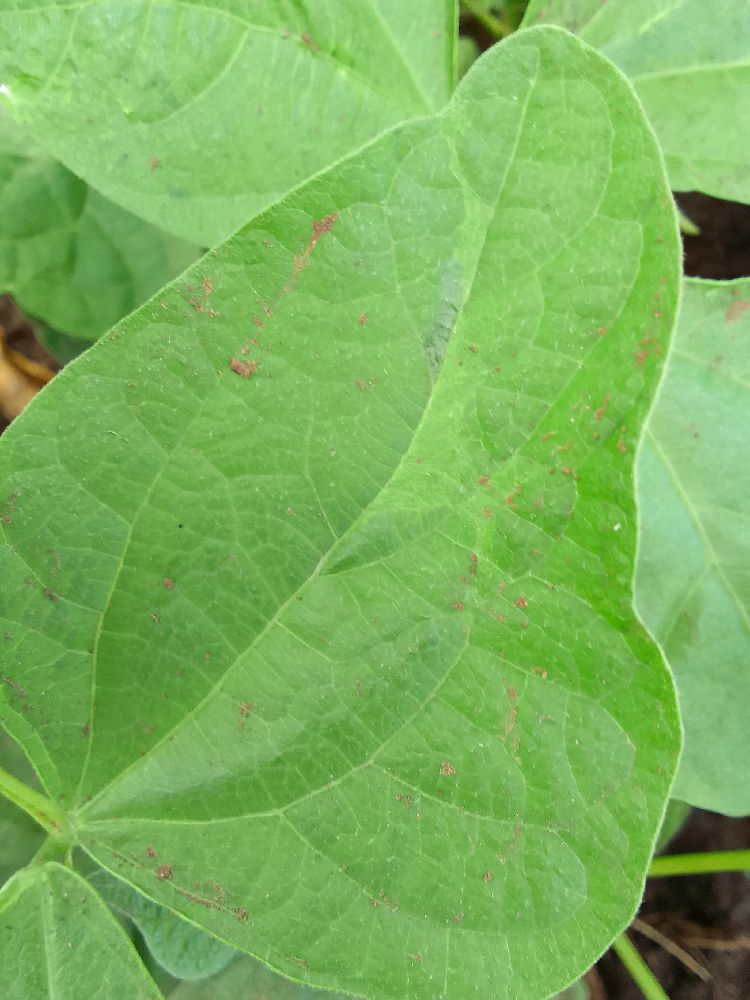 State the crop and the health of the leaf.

common bean, healthy
